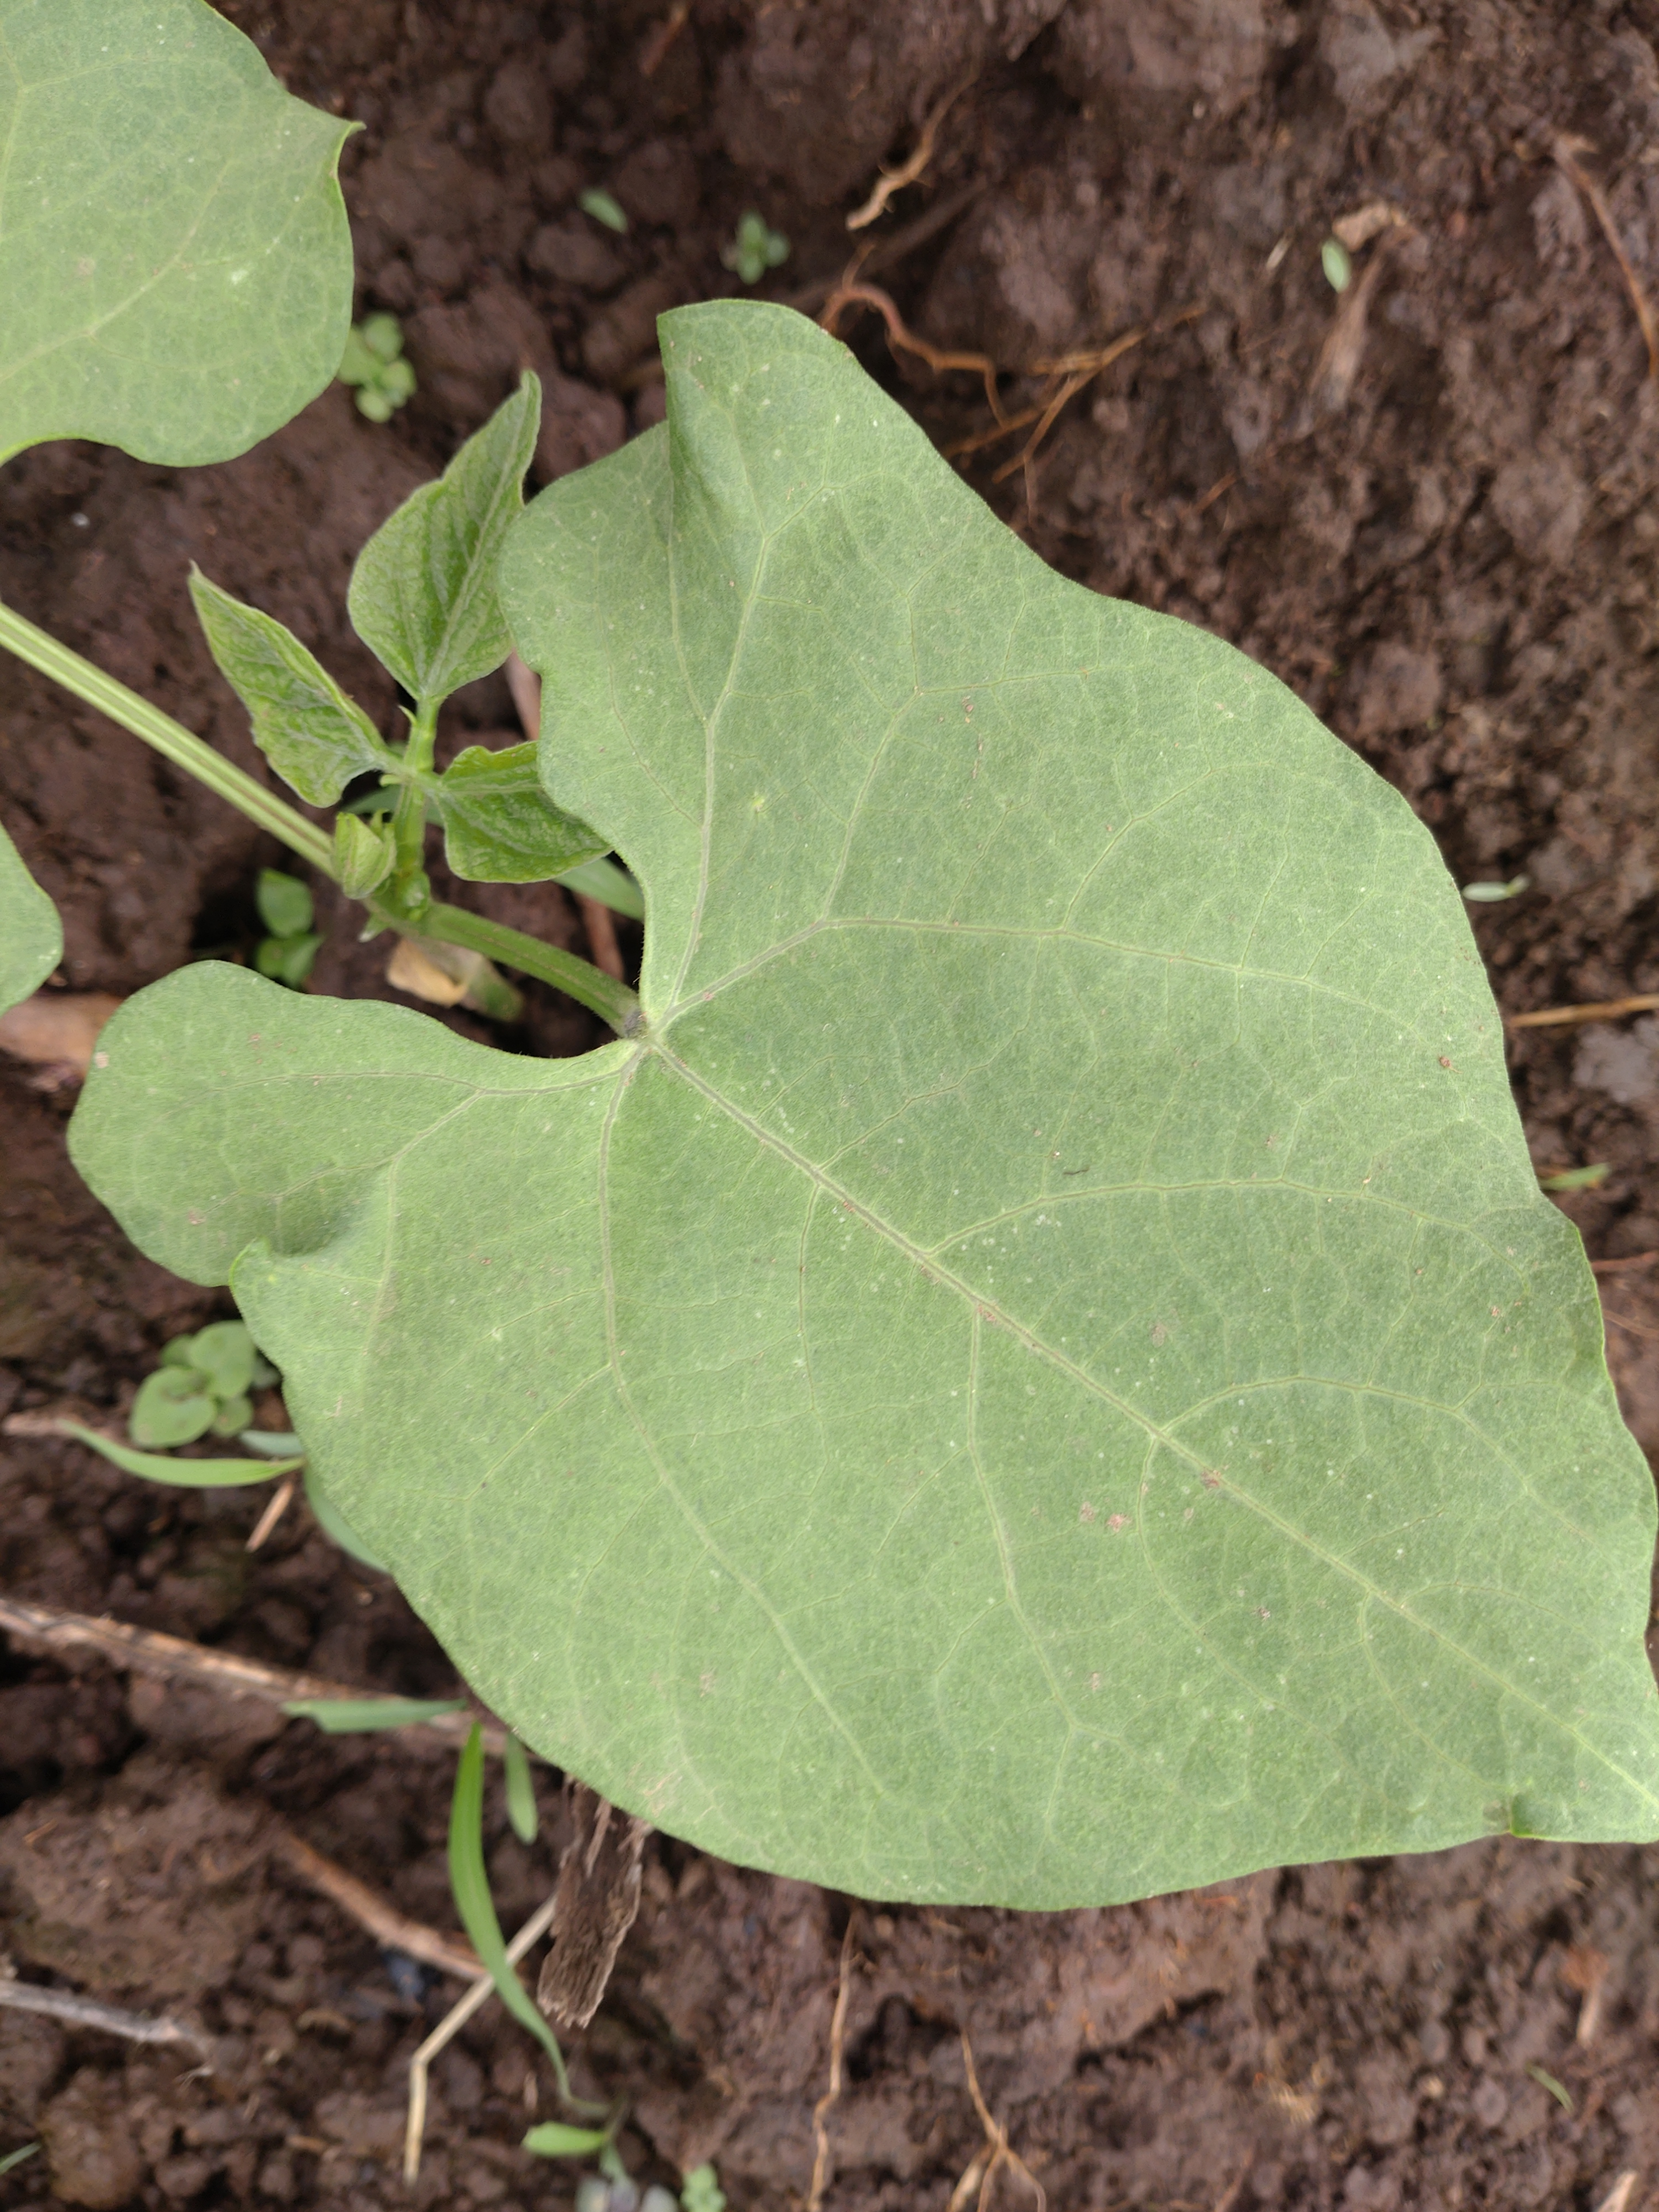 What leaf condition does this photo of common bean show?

healthy
